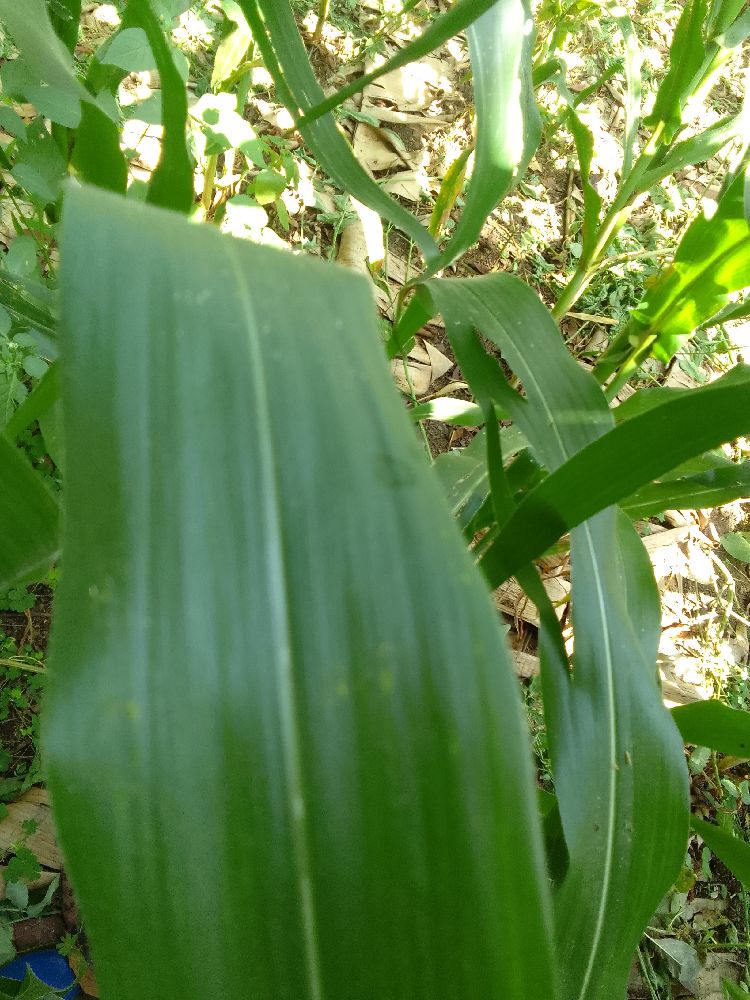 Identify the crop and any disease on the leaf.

maize, healthy
